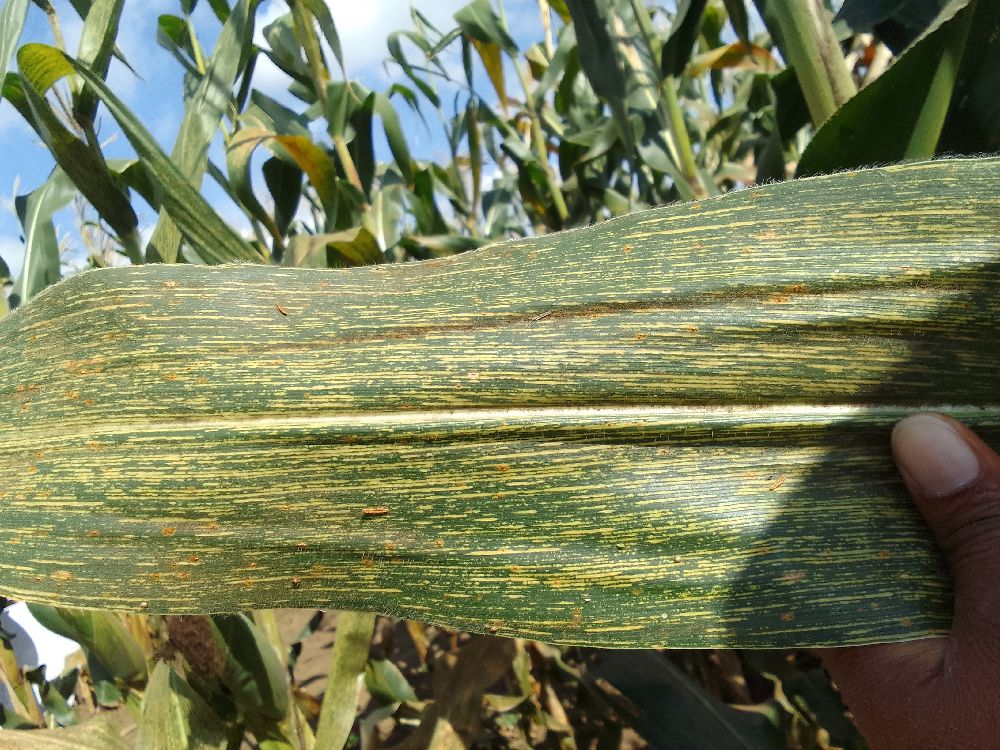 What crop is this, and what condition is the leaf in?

maize, maize streak virus
